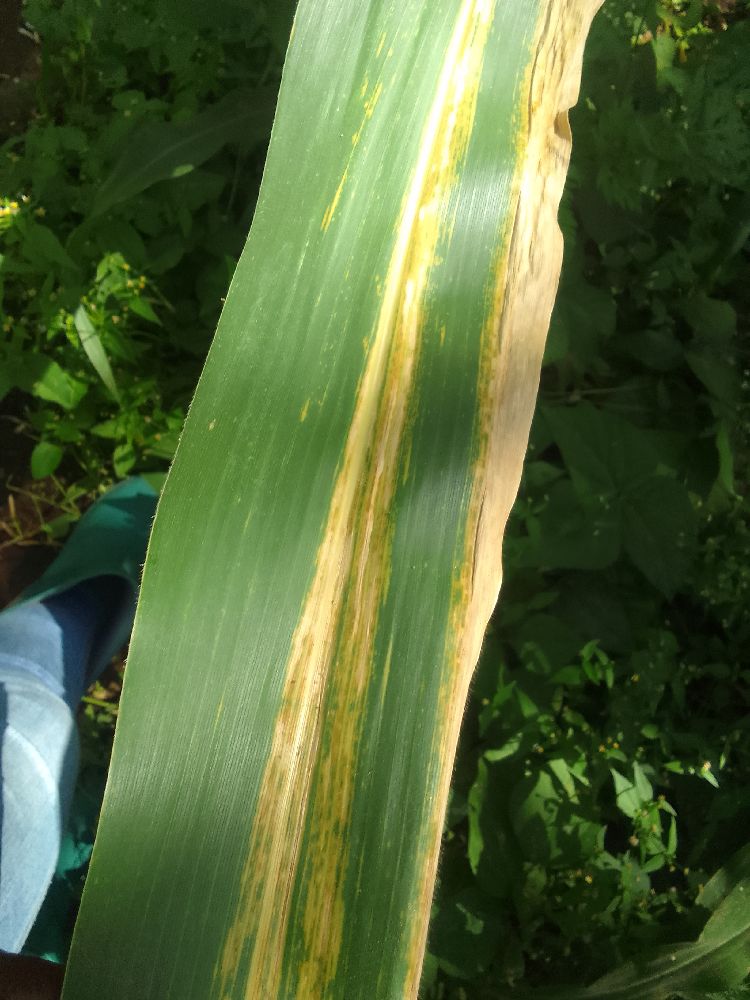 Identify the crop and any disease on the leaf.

maize, maize lethal necrosis
